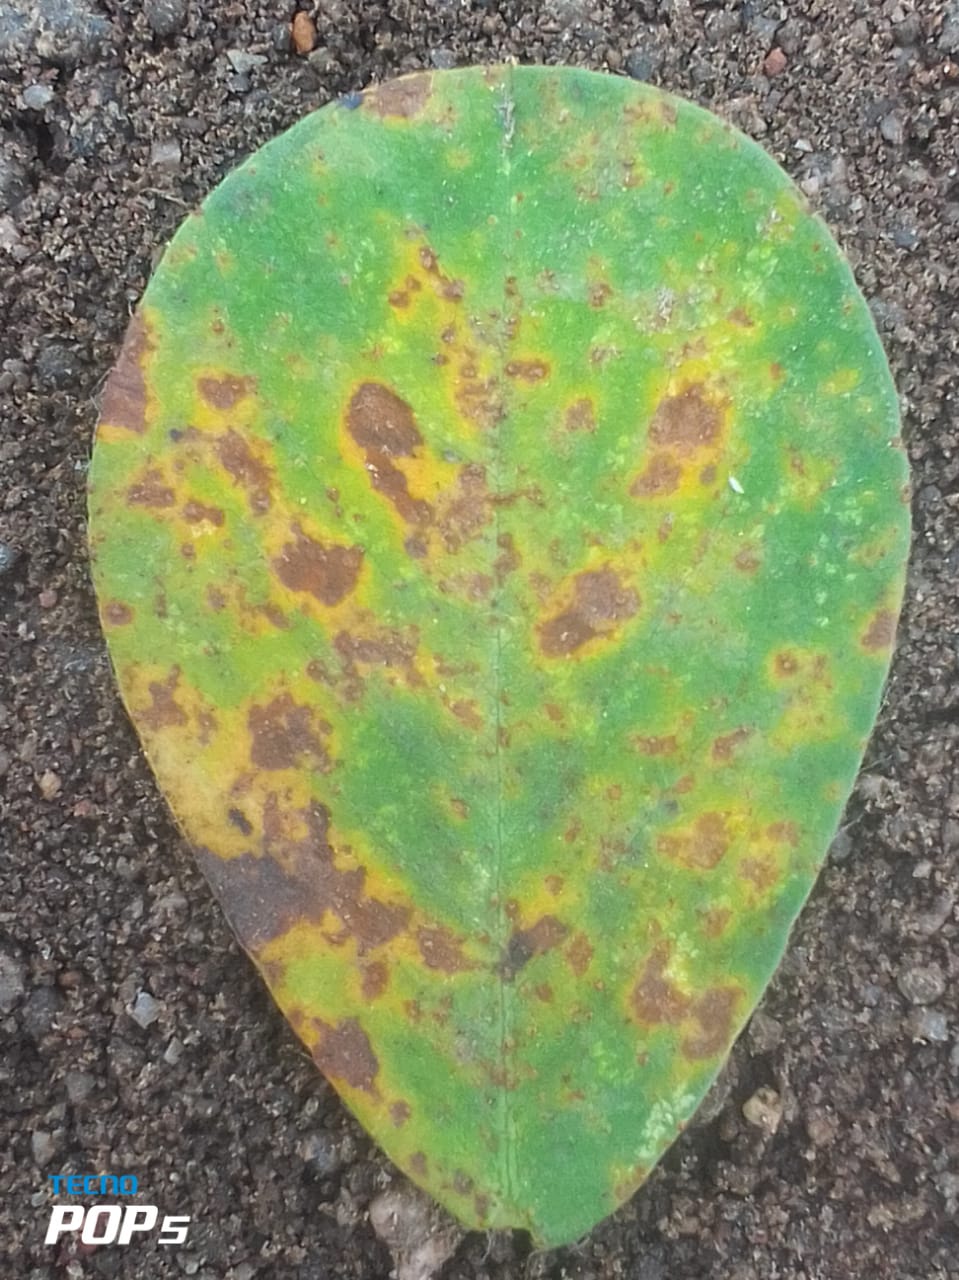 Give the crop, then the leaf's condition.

peanut, passalora arachidicola
